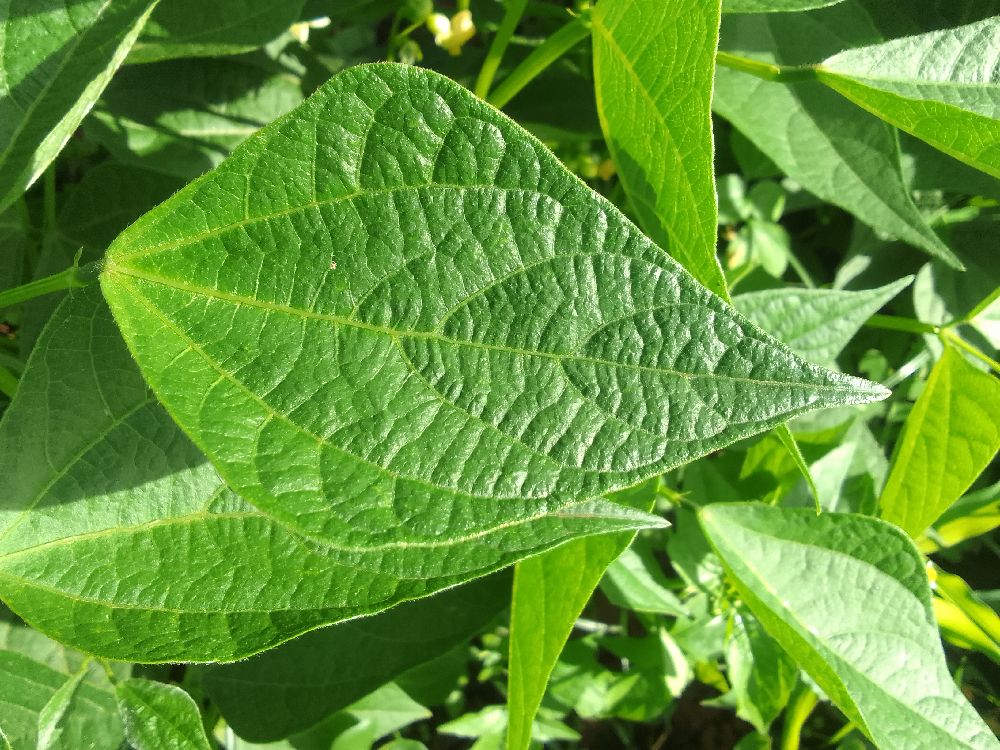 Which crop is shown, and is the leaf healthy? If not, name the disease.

common bean, healthy
